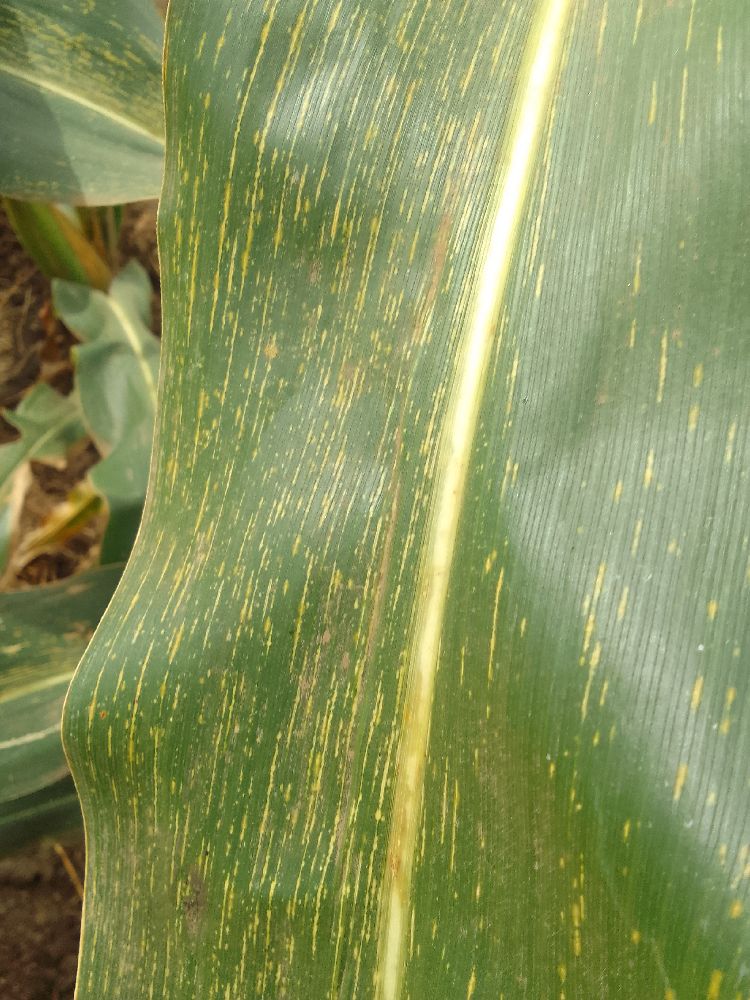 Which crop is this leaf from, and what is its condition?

maize, maize streak virus
